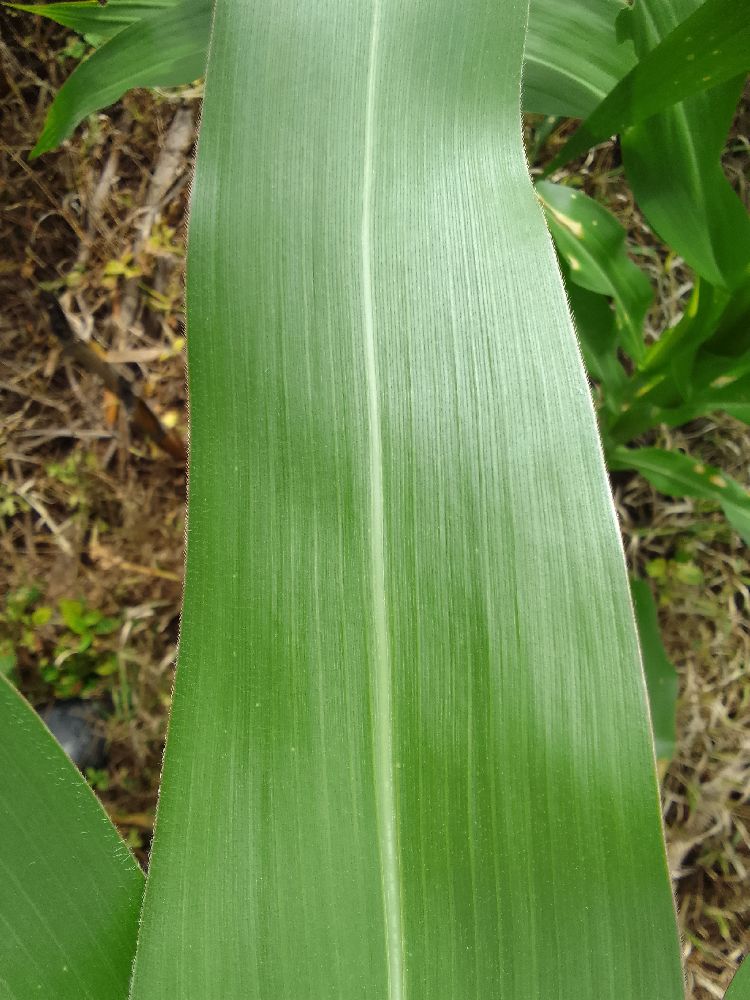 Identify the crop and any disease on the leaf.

maize, healthy
